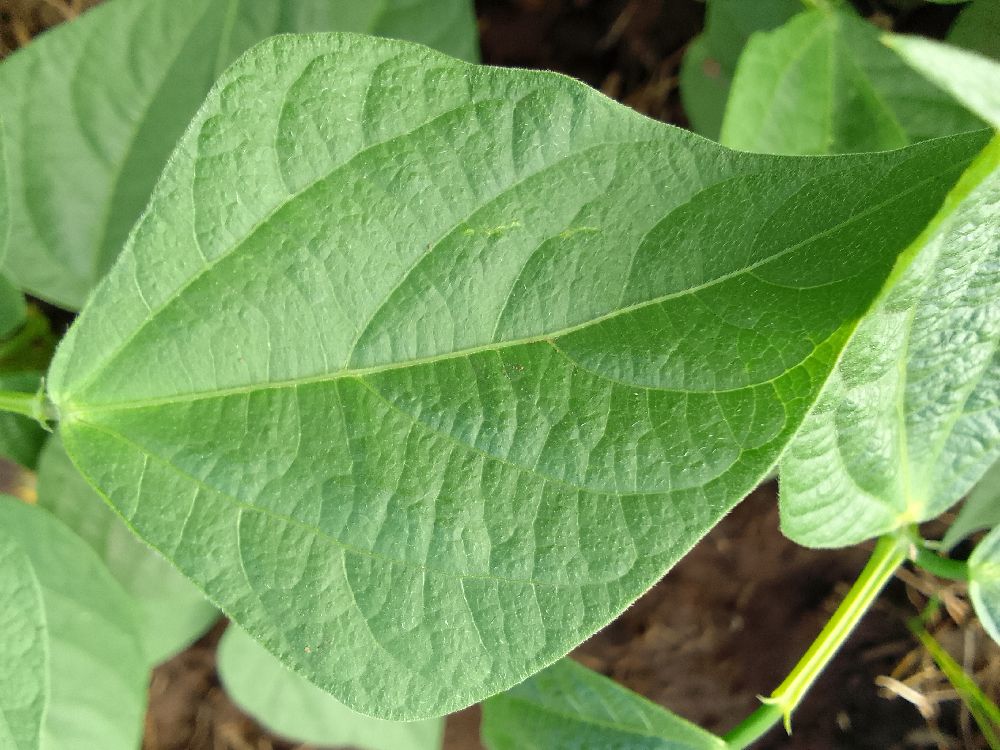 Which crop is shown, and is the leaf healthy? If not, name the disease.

common bean, healthy
